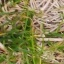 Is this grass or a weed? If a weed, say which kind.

grass
